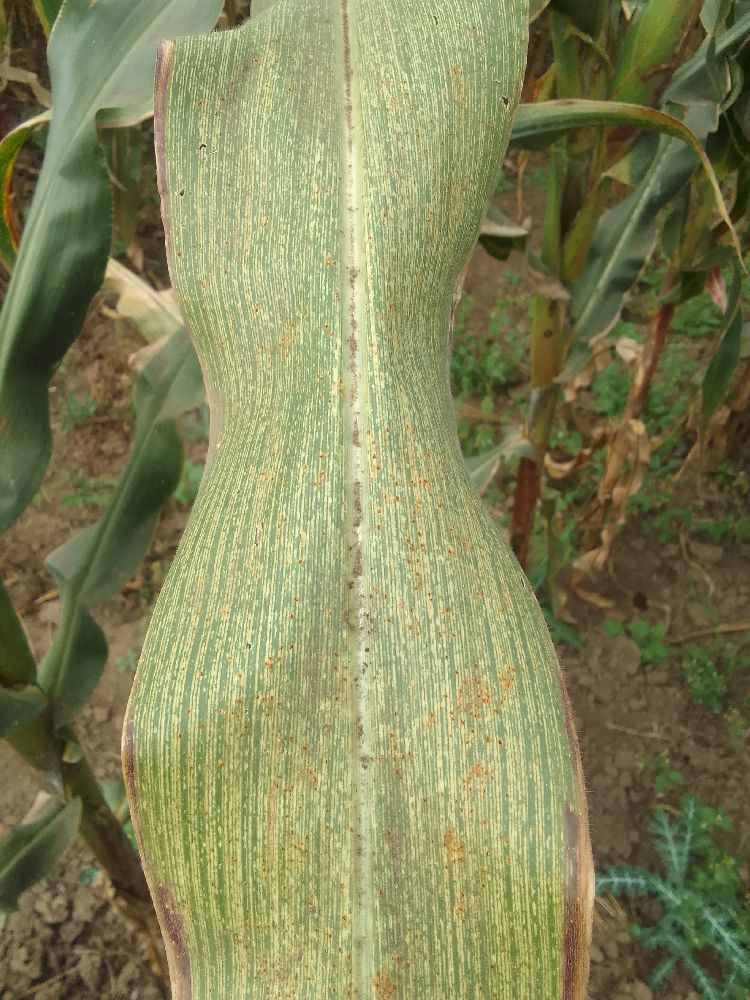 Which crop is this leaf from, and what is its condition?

maize, maize streak virus
